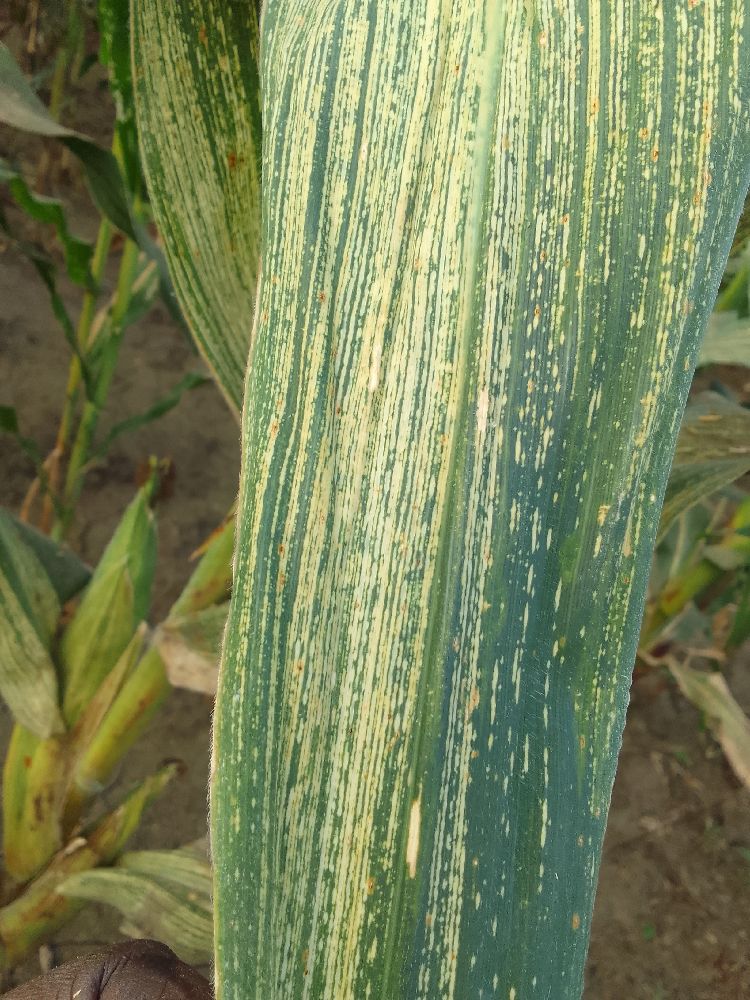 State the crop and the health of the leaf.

maize, maize streak virus
